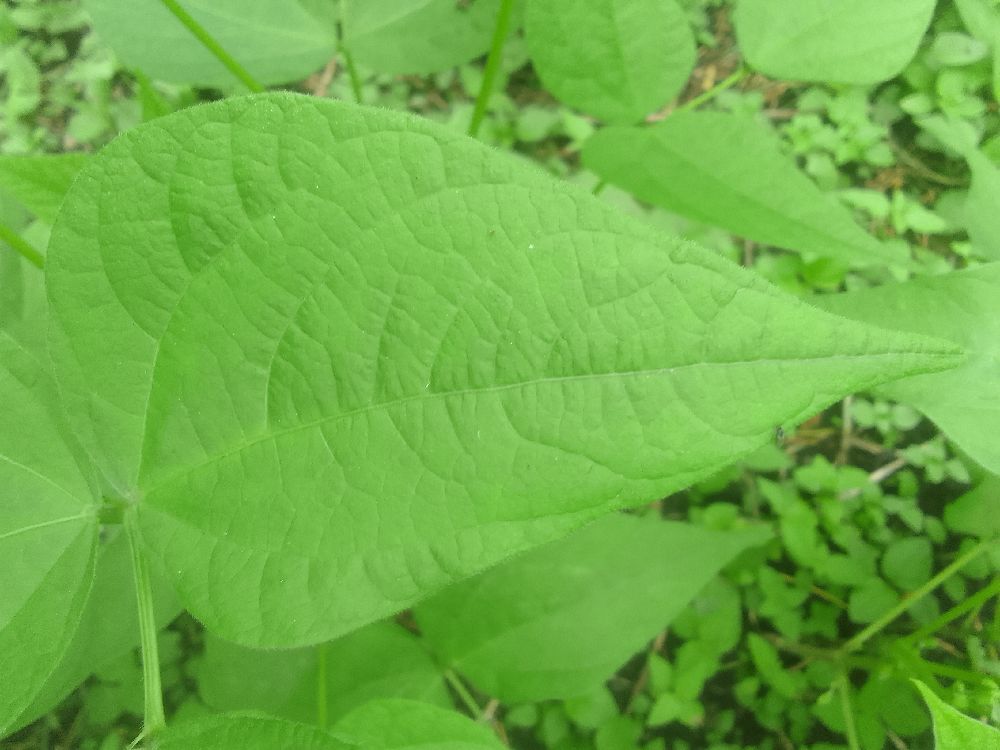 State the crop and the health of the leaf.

common bean, healthy
